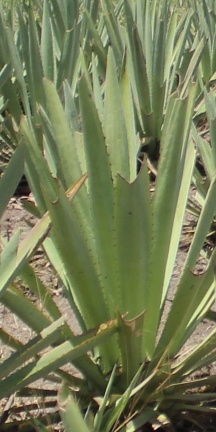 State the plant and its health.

agave, yellow
